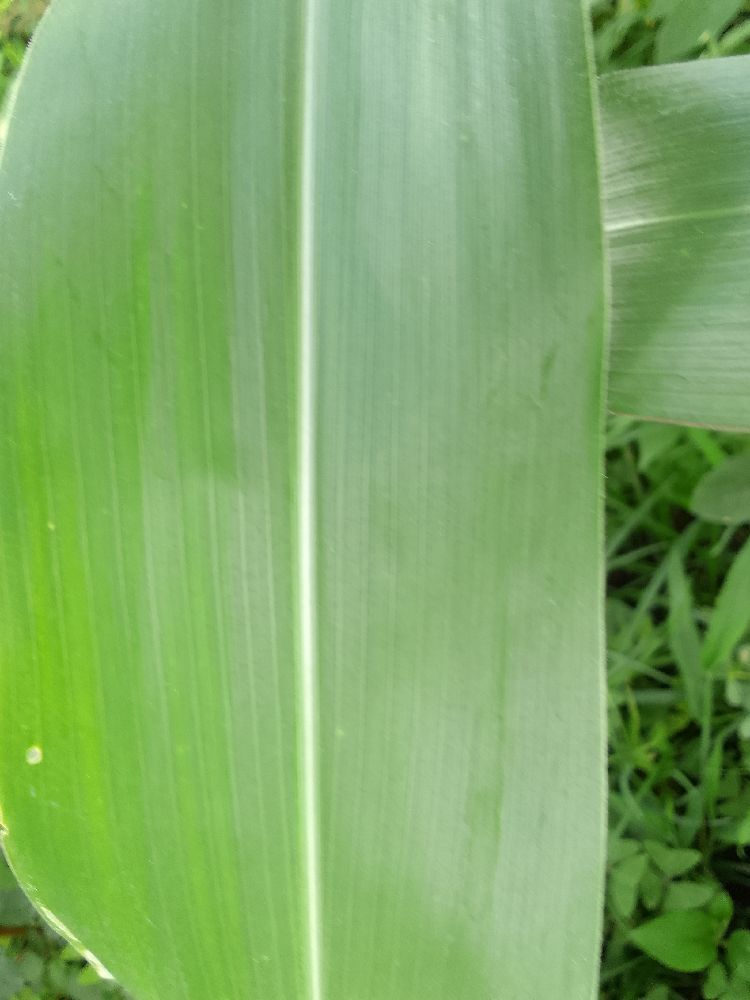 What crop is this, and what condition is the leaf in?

maize, healthy
